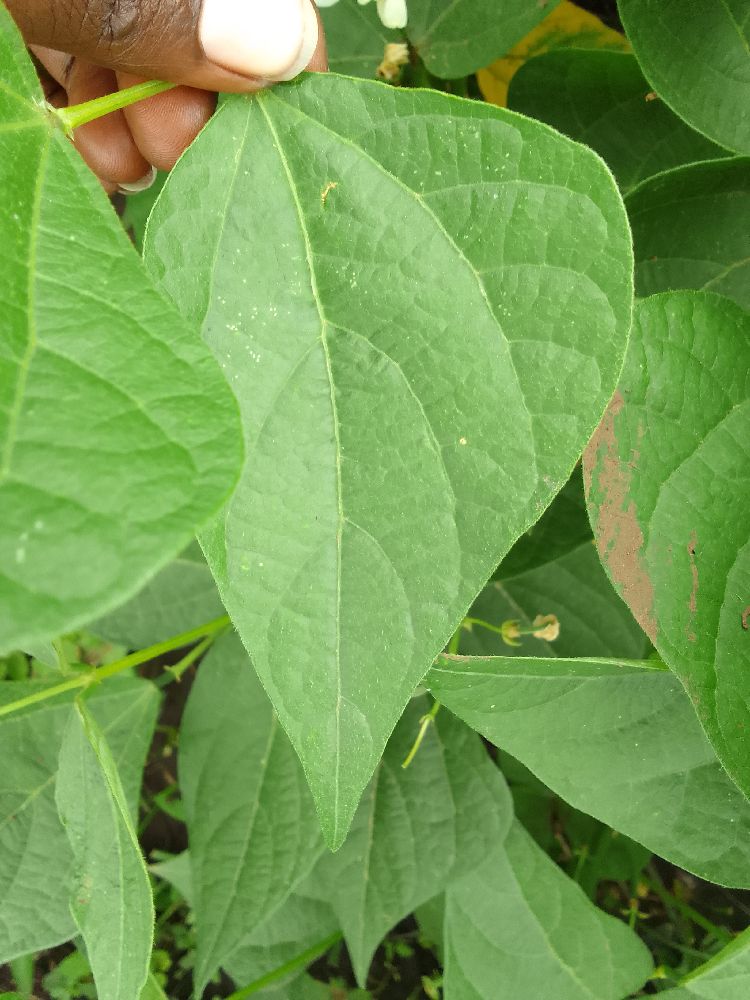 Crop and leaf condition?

common bean, healthy
